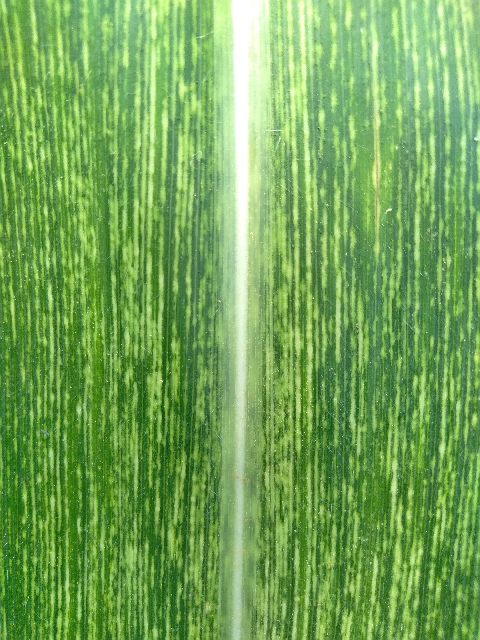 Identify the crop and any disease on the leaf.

maize, maize streak virus
